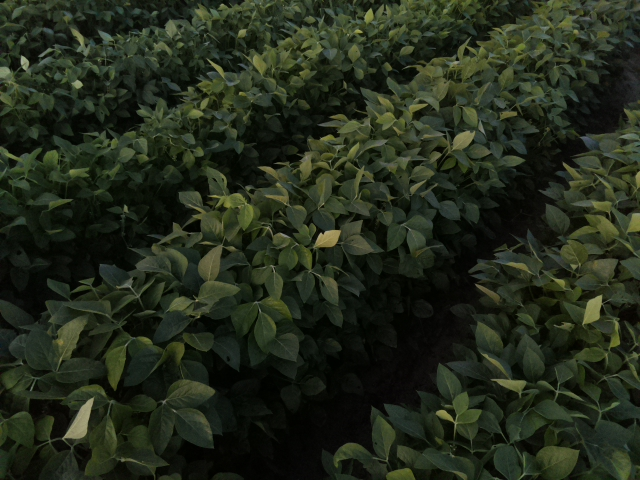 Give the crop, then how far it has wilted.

soybean, leaves with no wilting
